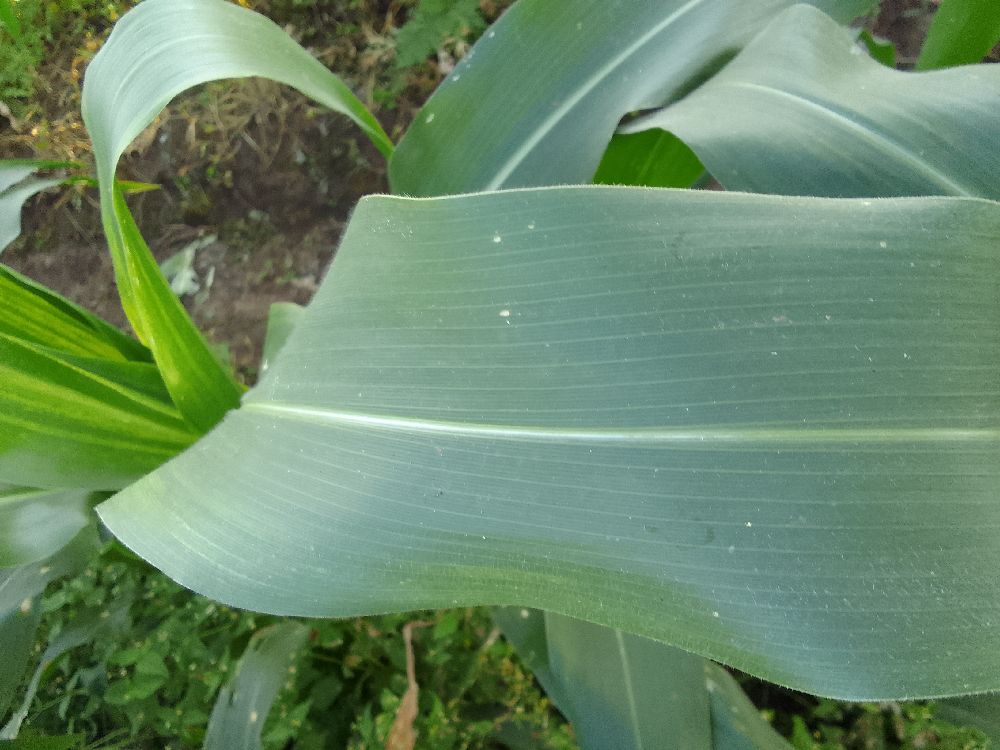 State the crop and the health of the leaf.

maize, healthy
